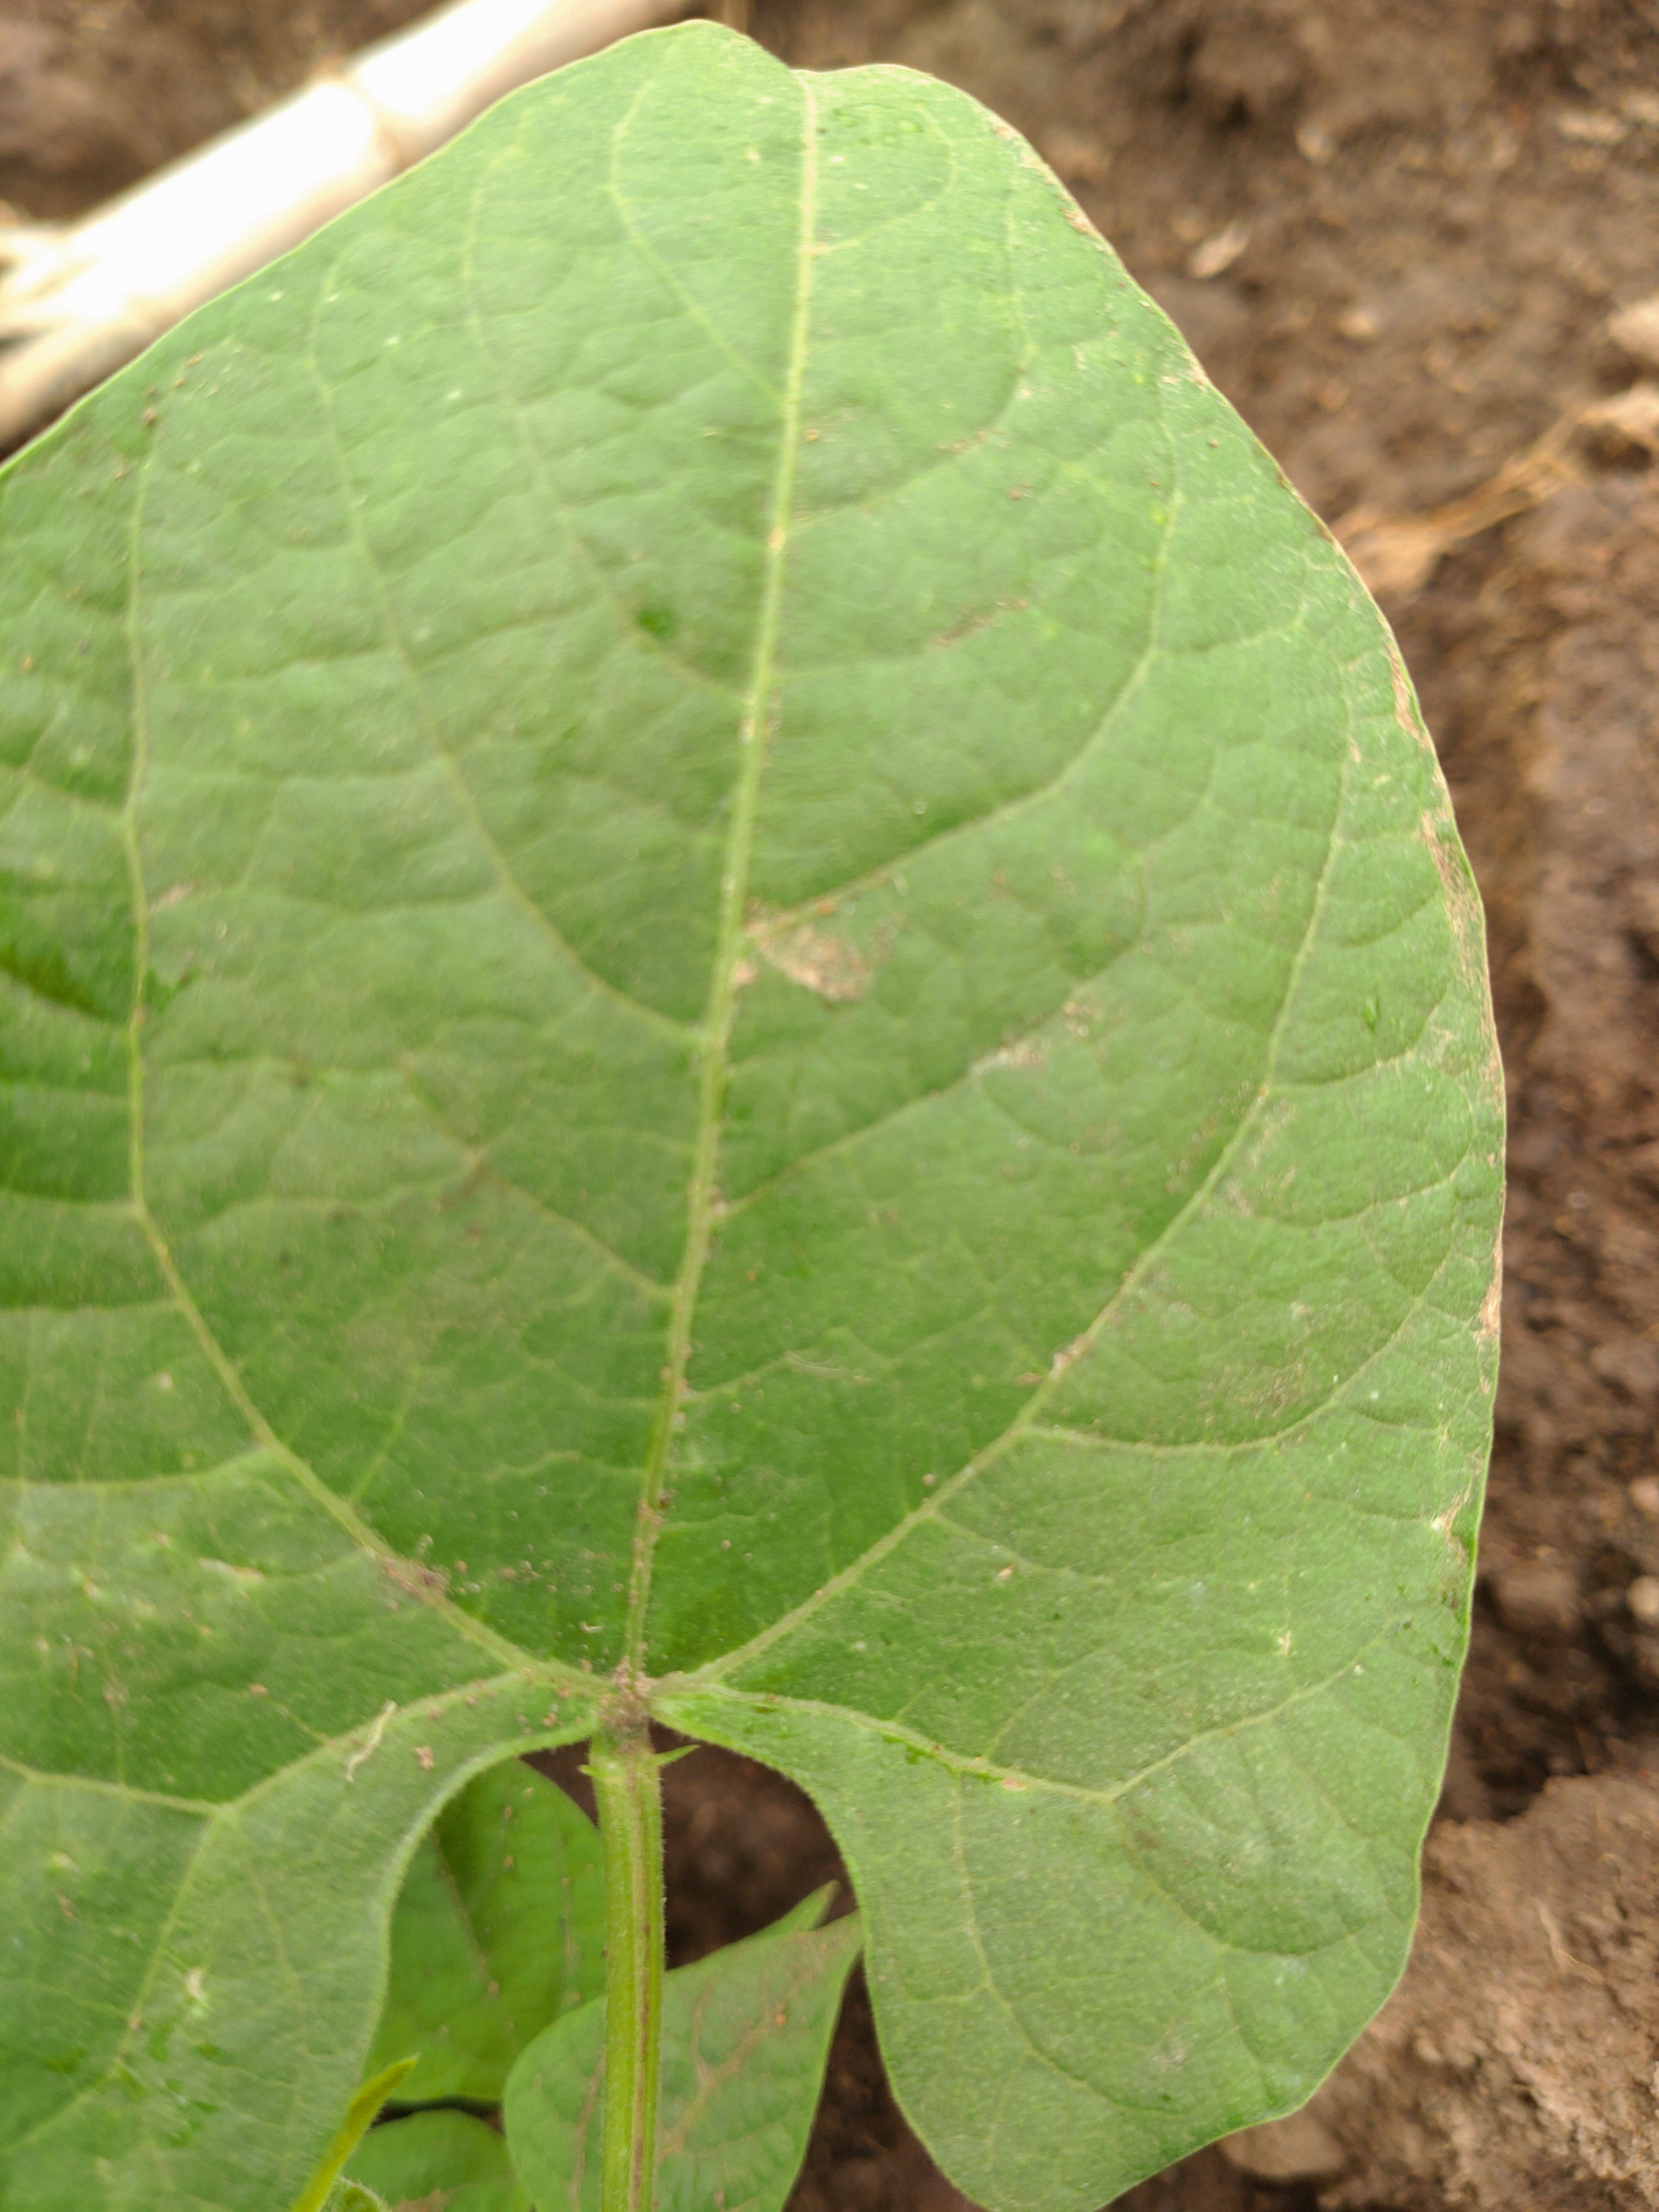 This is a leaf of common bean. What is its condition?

healthy
